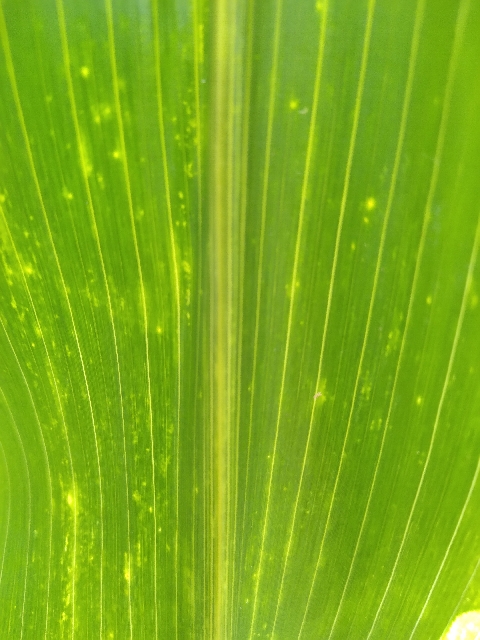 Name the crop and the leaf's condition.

maize, maize lethal necrosis
